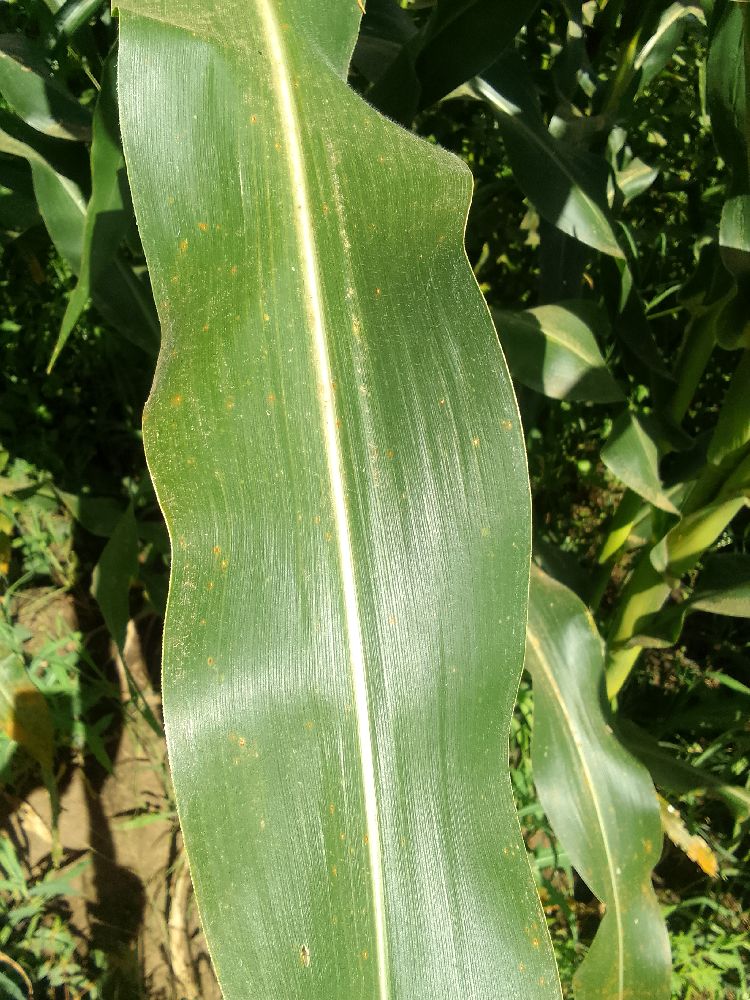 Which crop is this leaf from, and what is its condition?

maize, healthy
